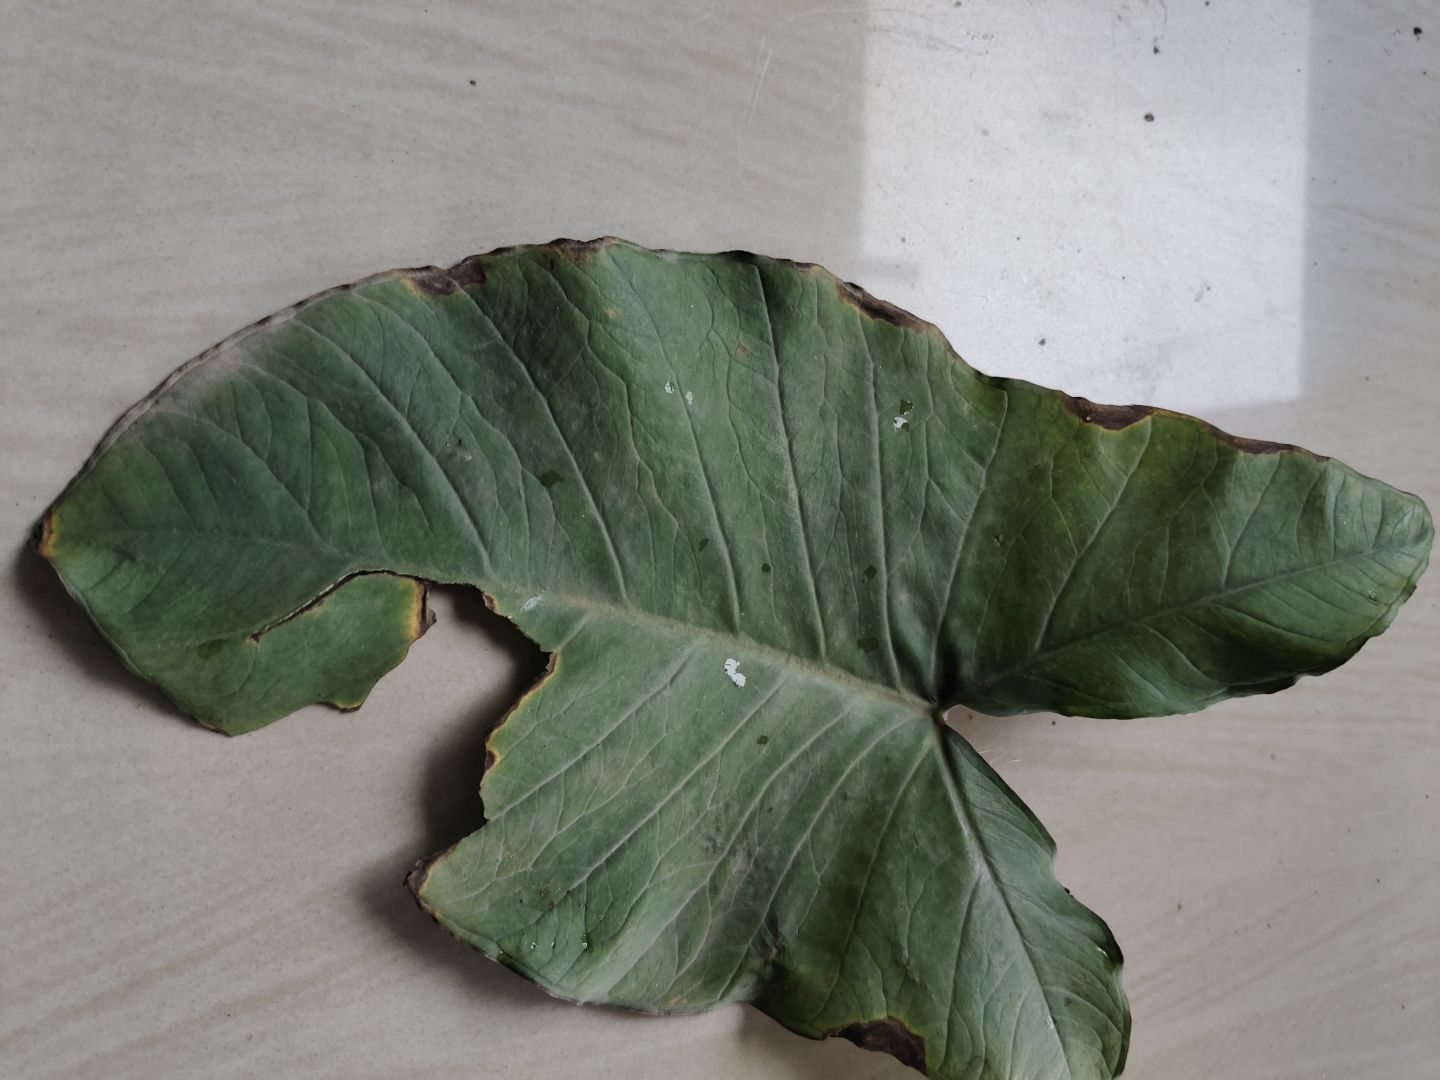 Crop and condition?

taro, leaf blight
